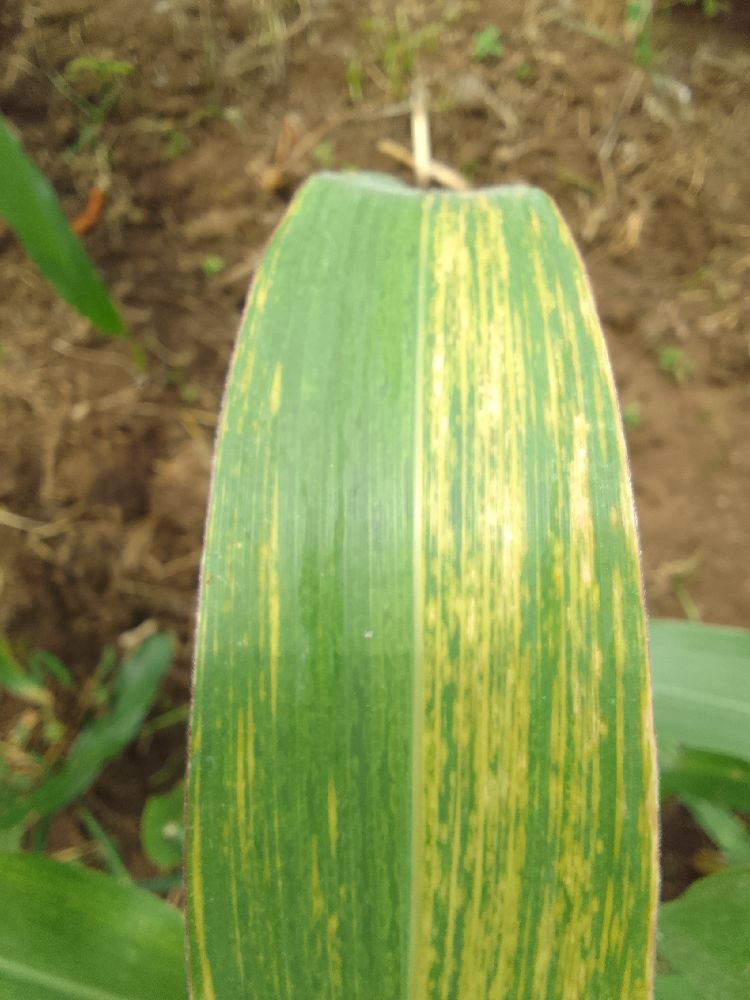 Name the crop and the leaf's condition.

maize, maize lethal necrosis
